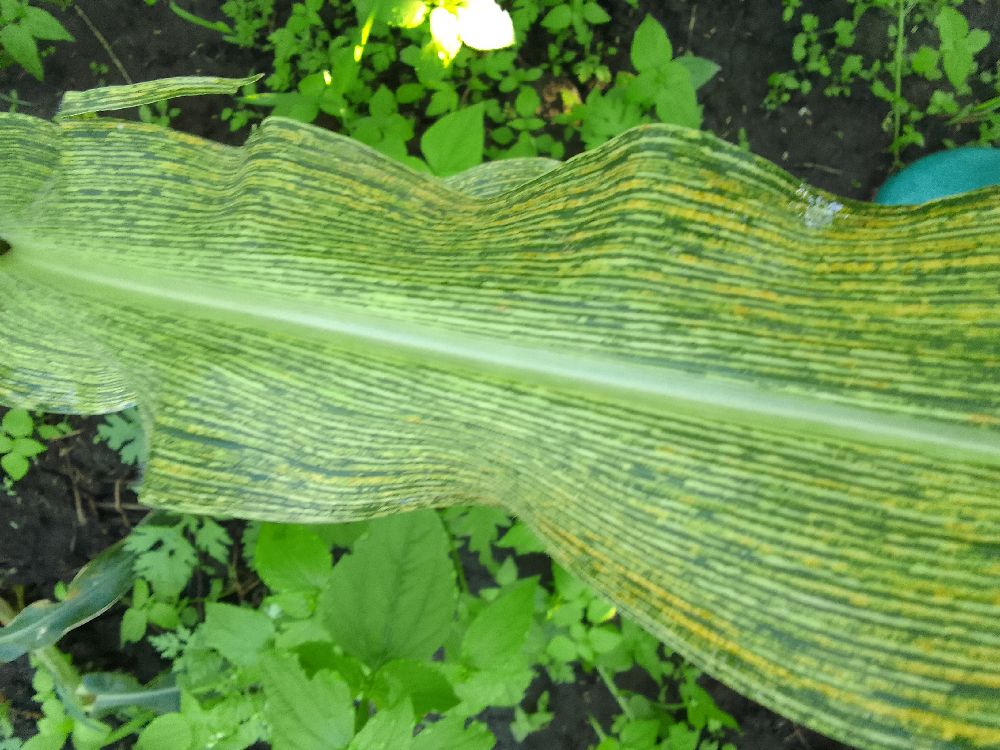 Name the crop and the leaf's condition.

maize, maize streak virus
